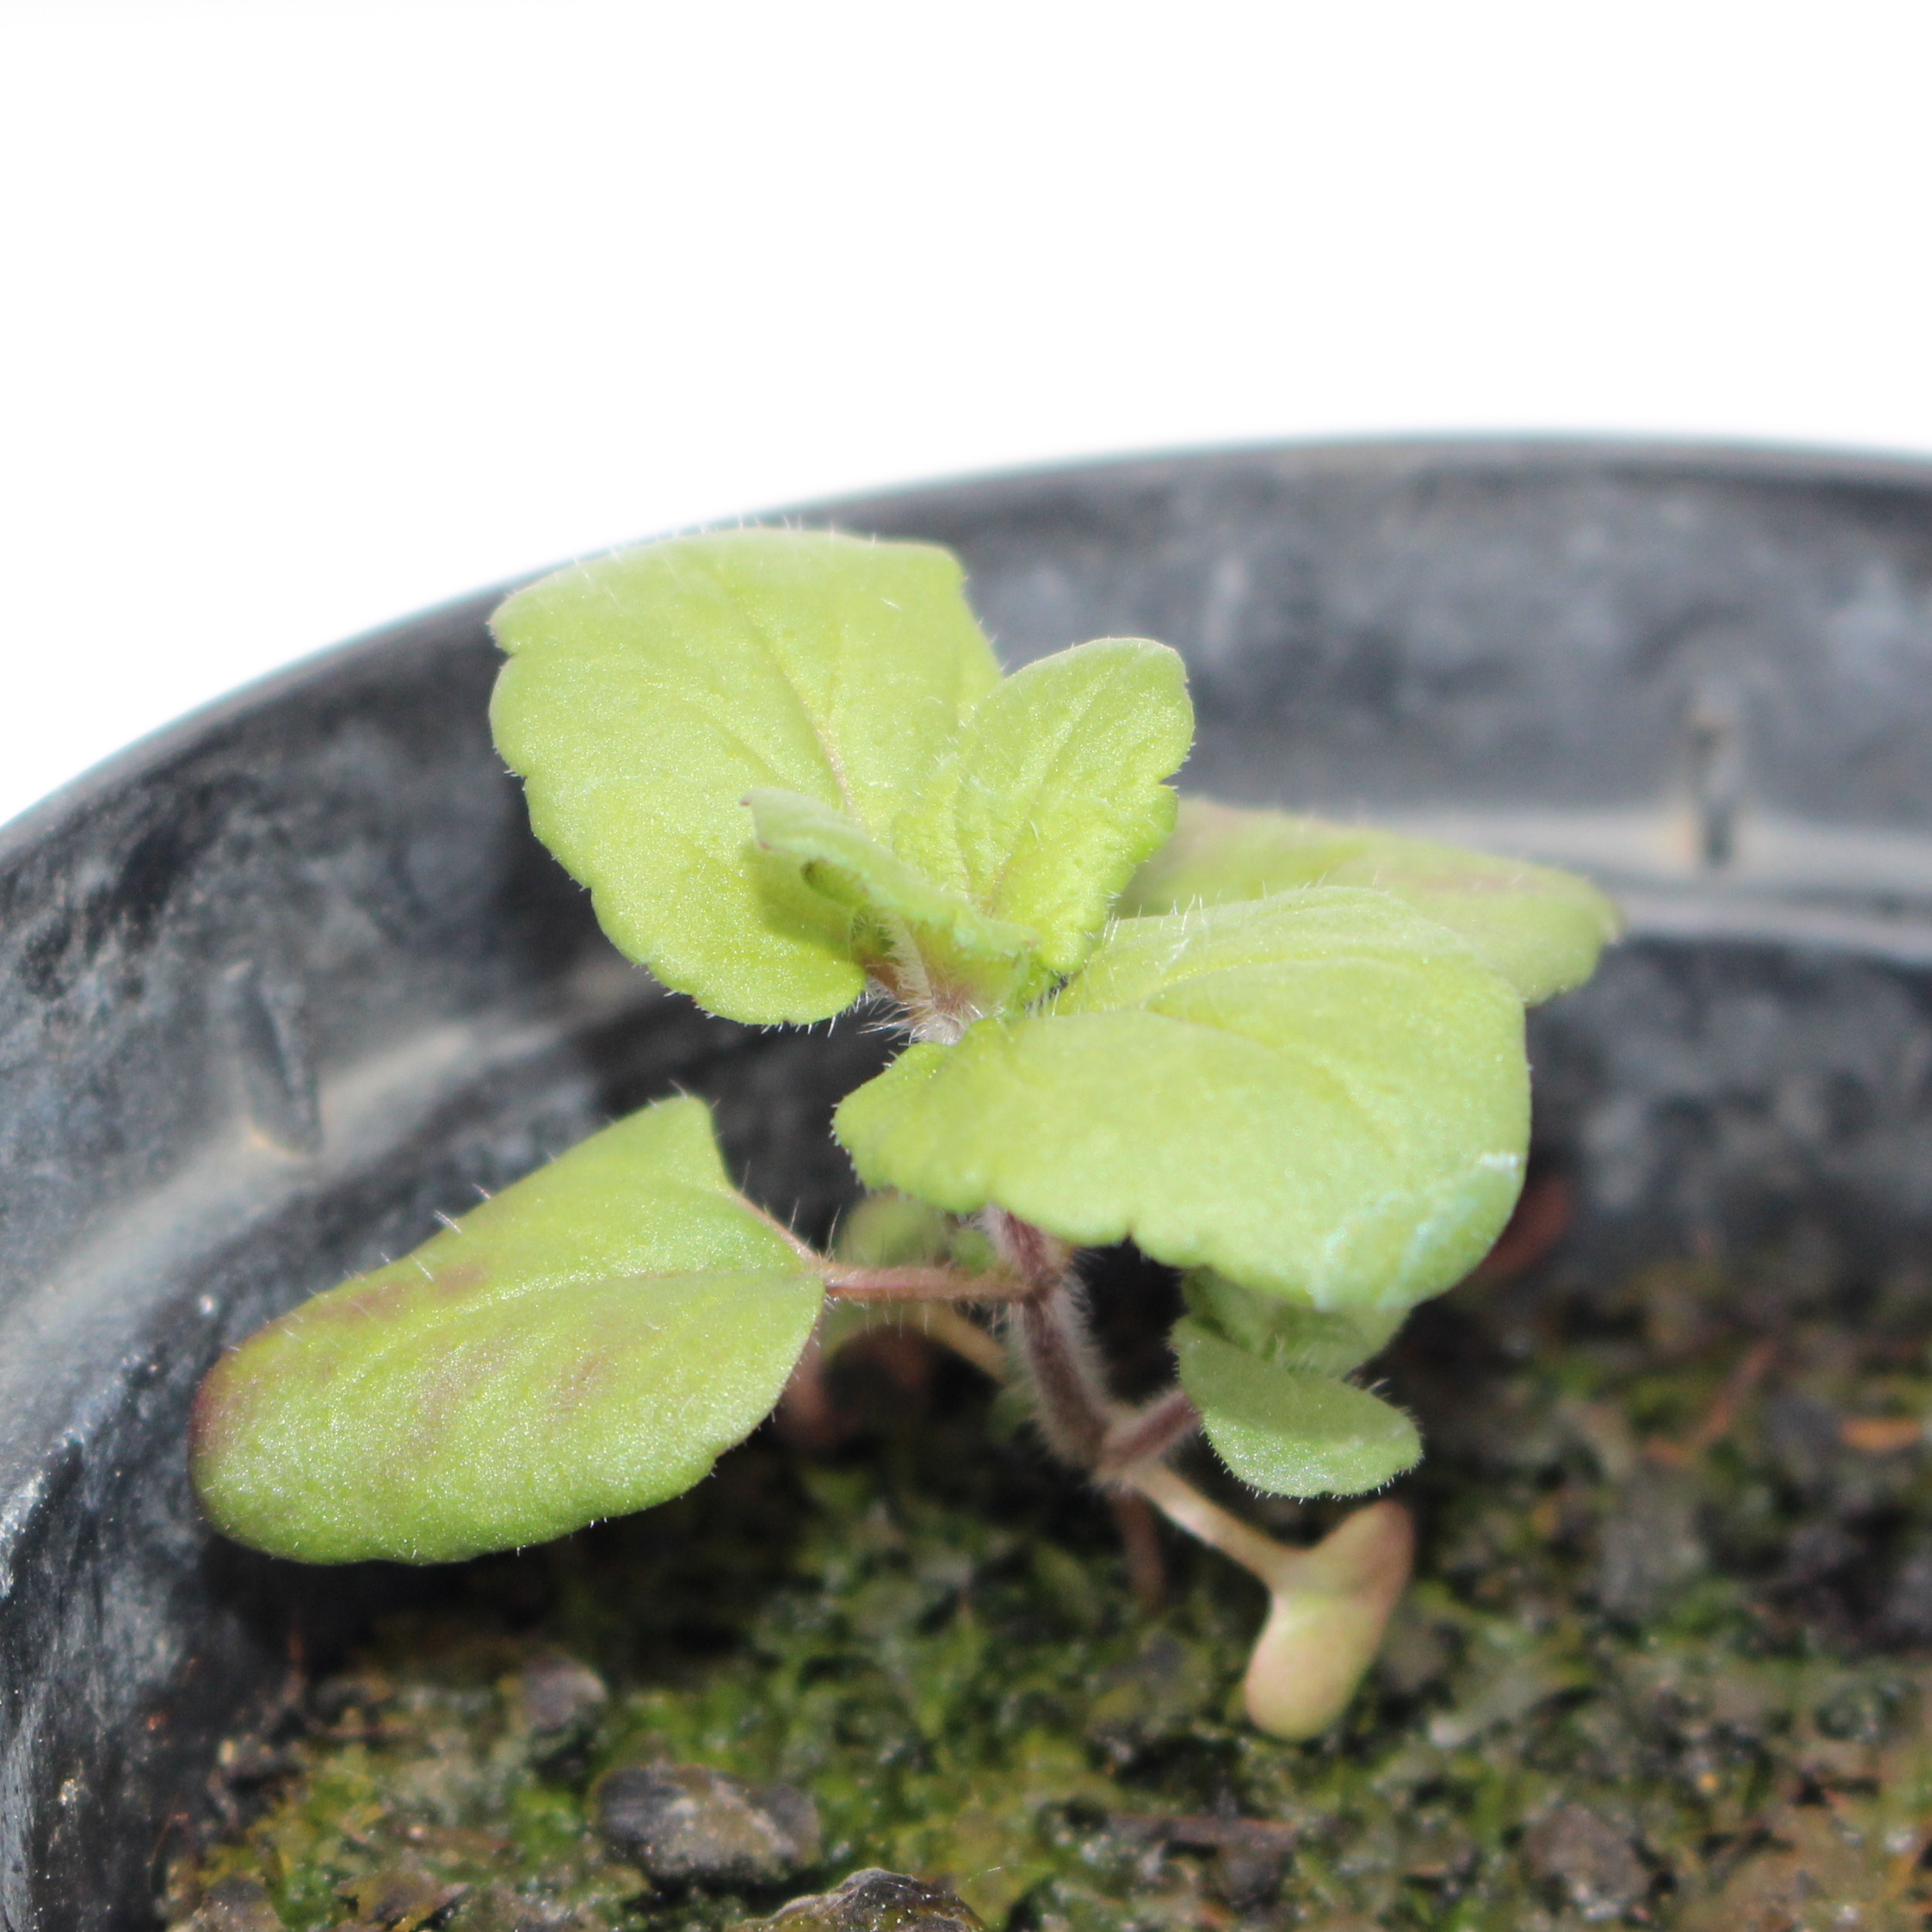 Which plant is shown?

Veronica persica
